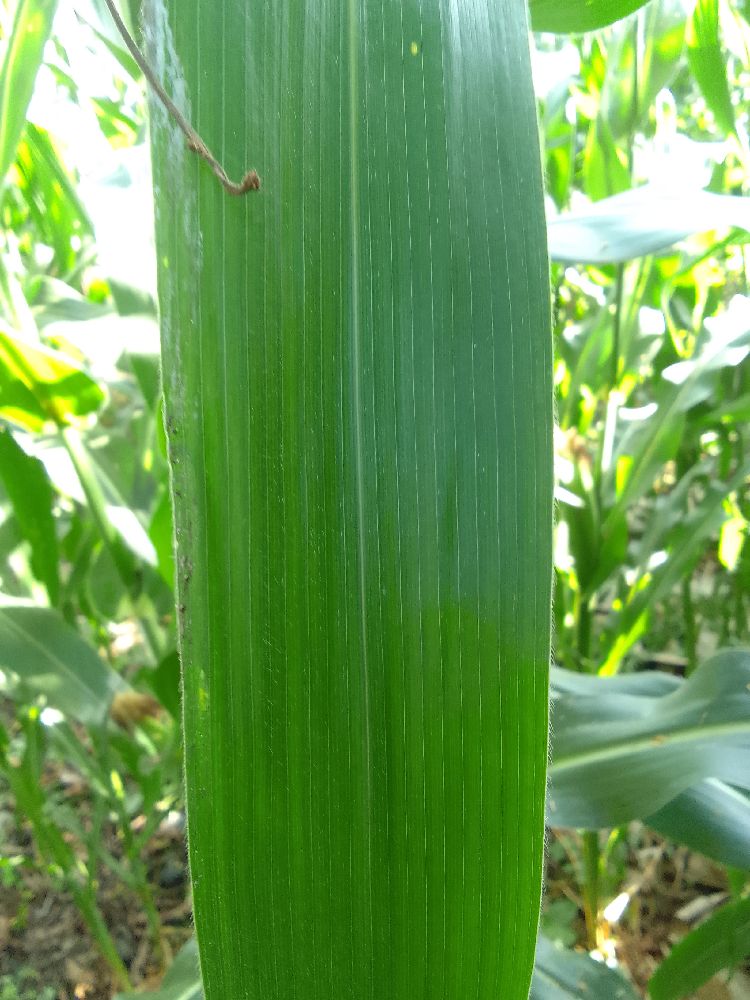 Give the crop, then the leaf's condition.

maize, healthy
